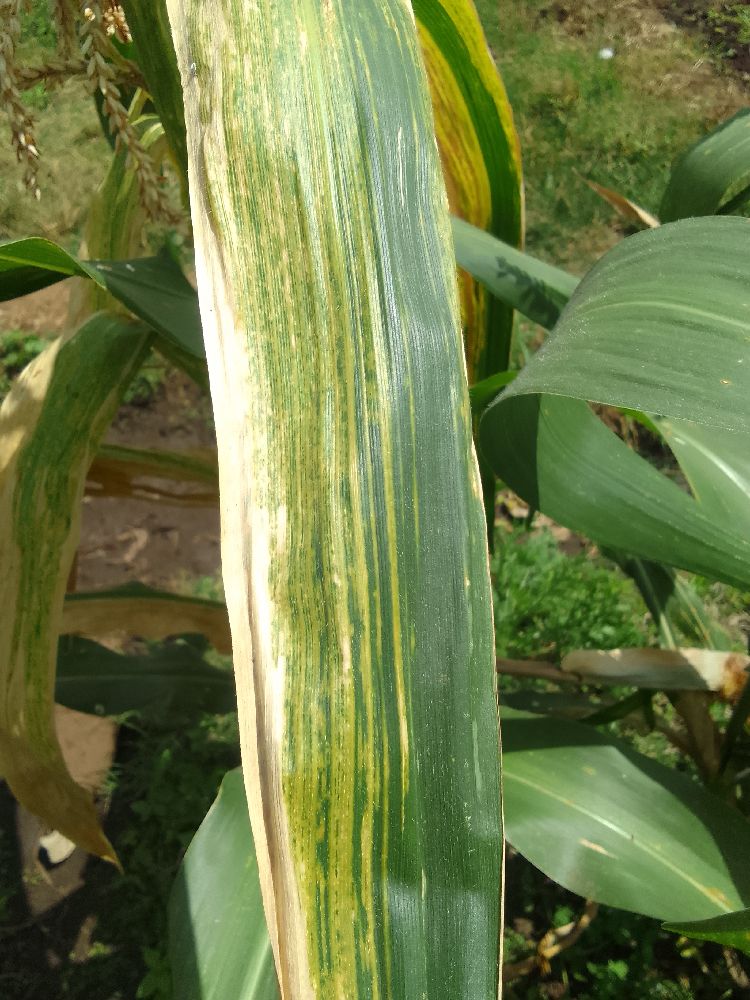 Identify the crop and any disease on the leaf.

maize, maize lethal necrosis
